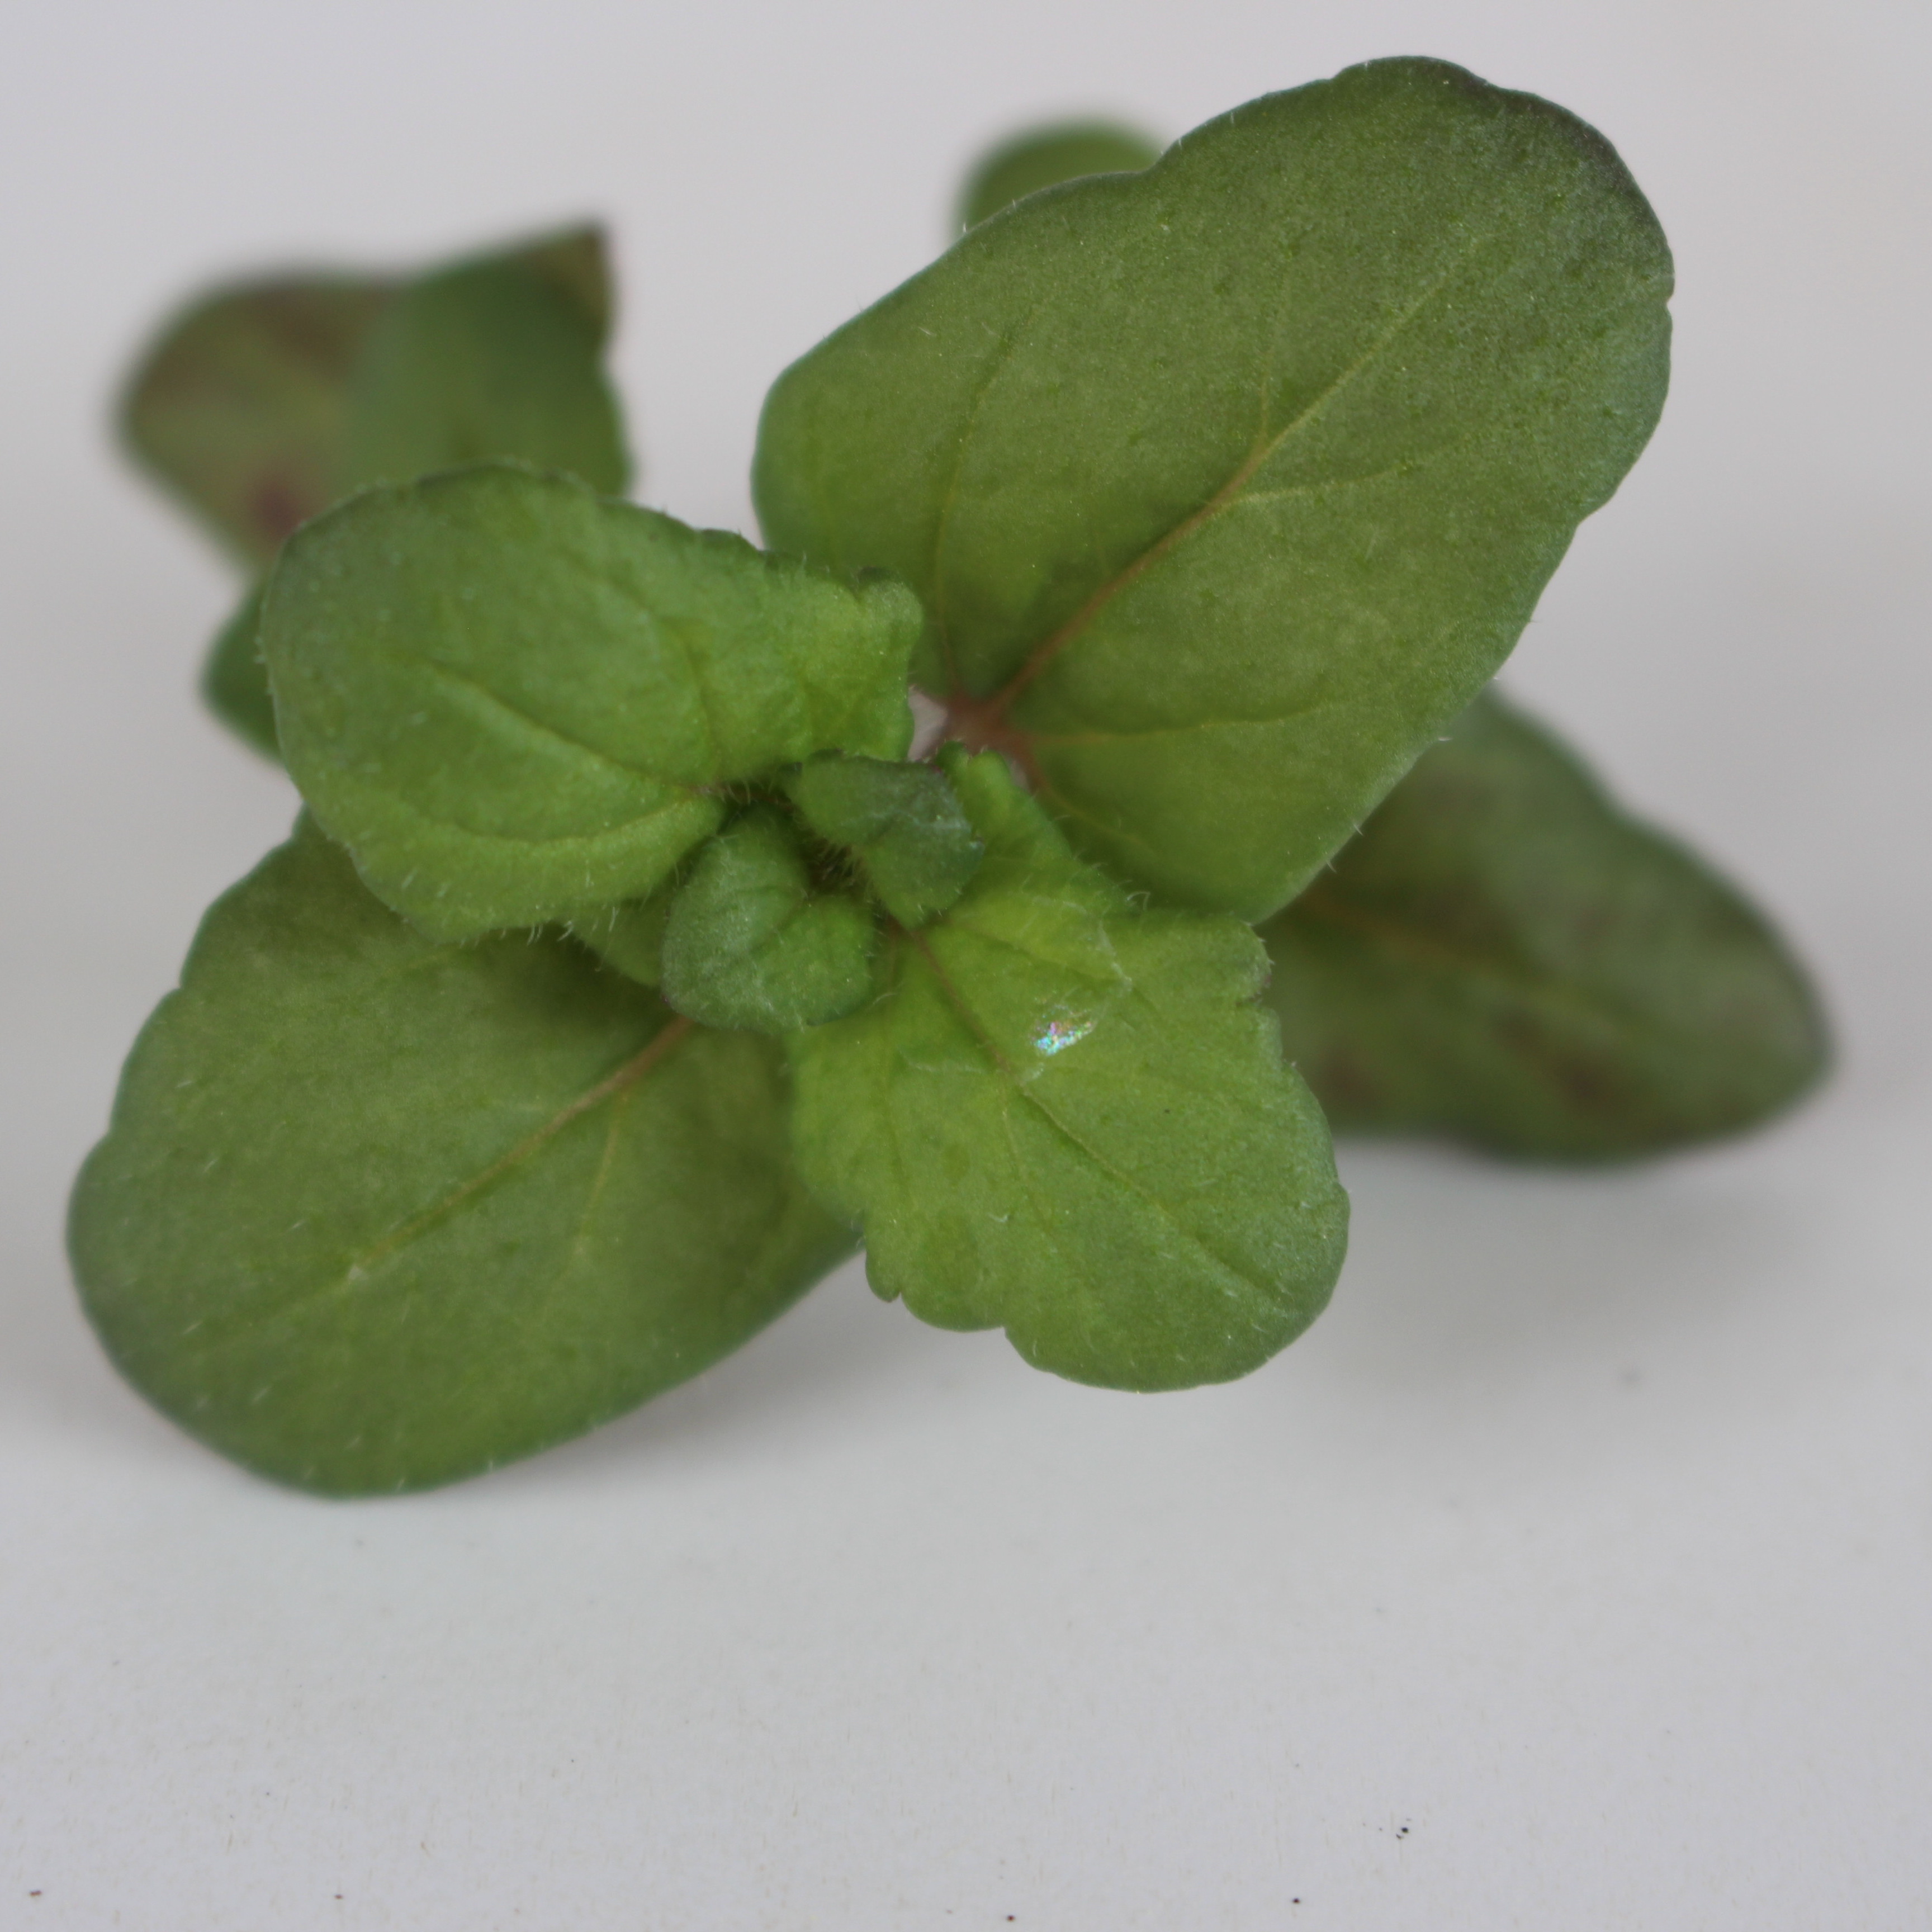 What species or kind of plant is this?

Veronica persica
